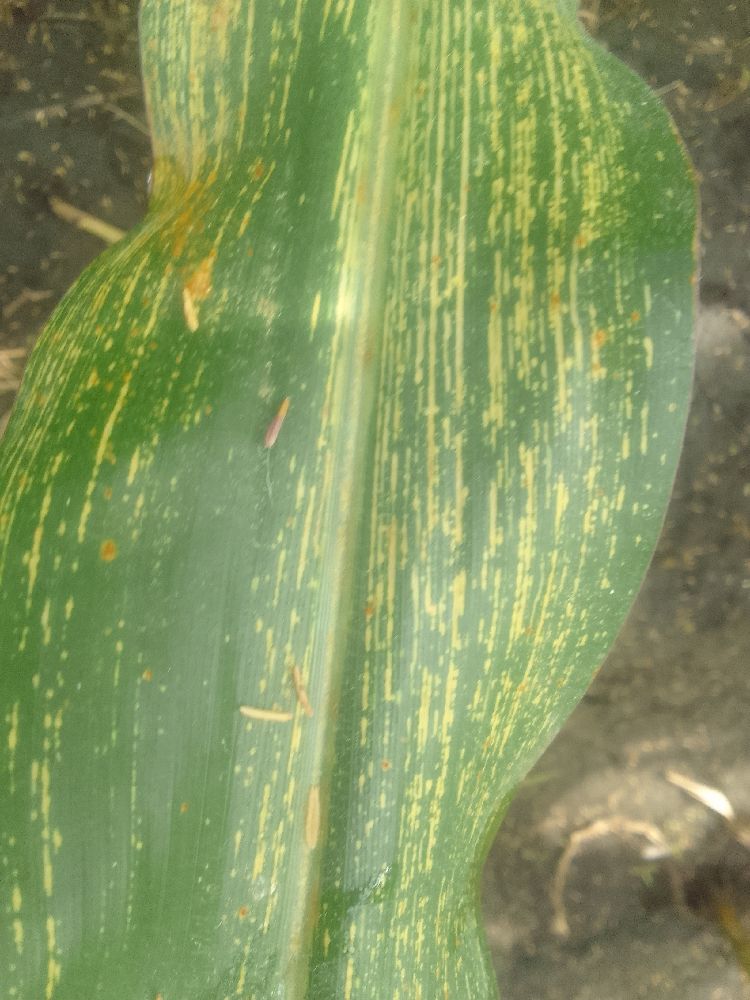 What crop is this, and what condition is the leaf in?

maize, maize streak virus
